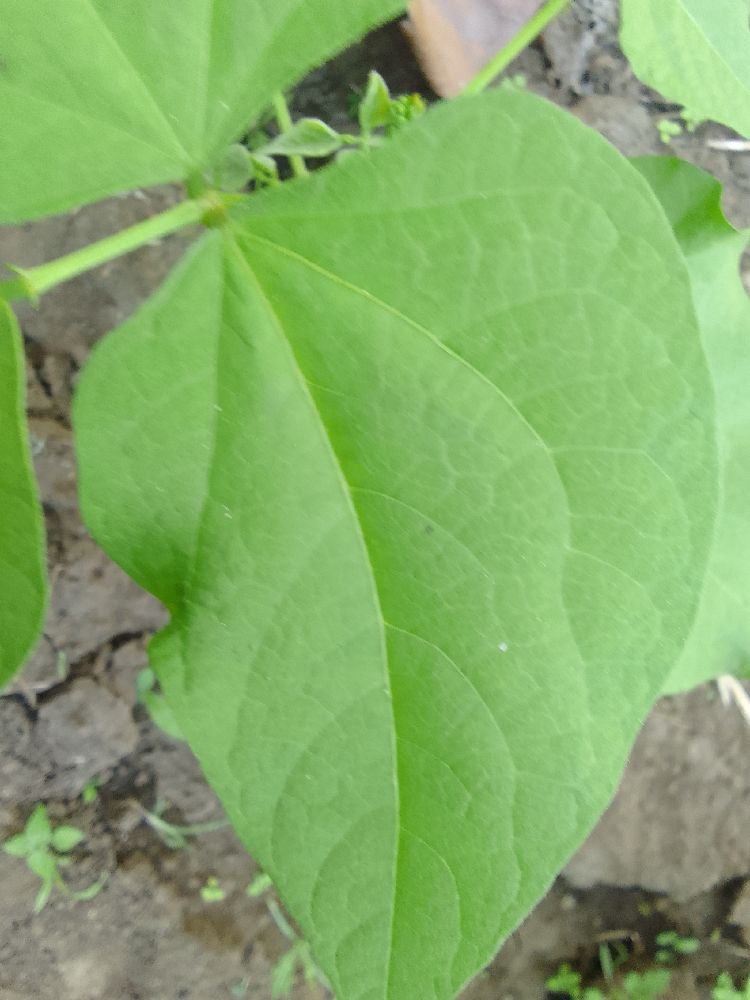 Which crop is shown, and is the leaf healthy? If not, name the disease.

common bean, healthy
